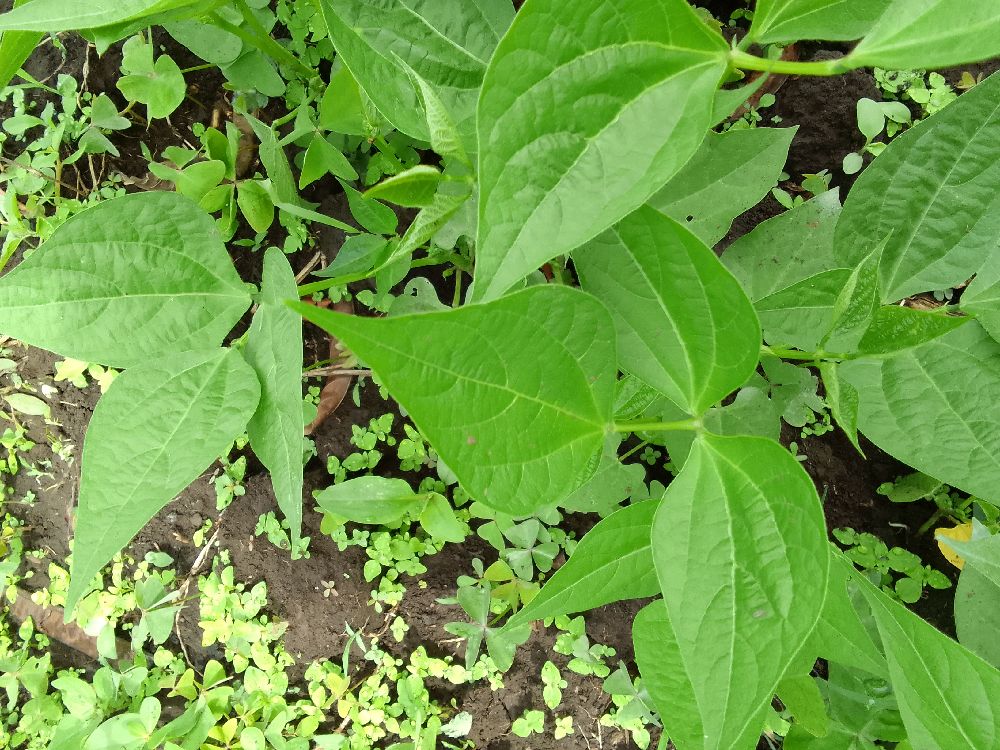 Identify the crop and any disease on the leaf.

common bean, healthy
